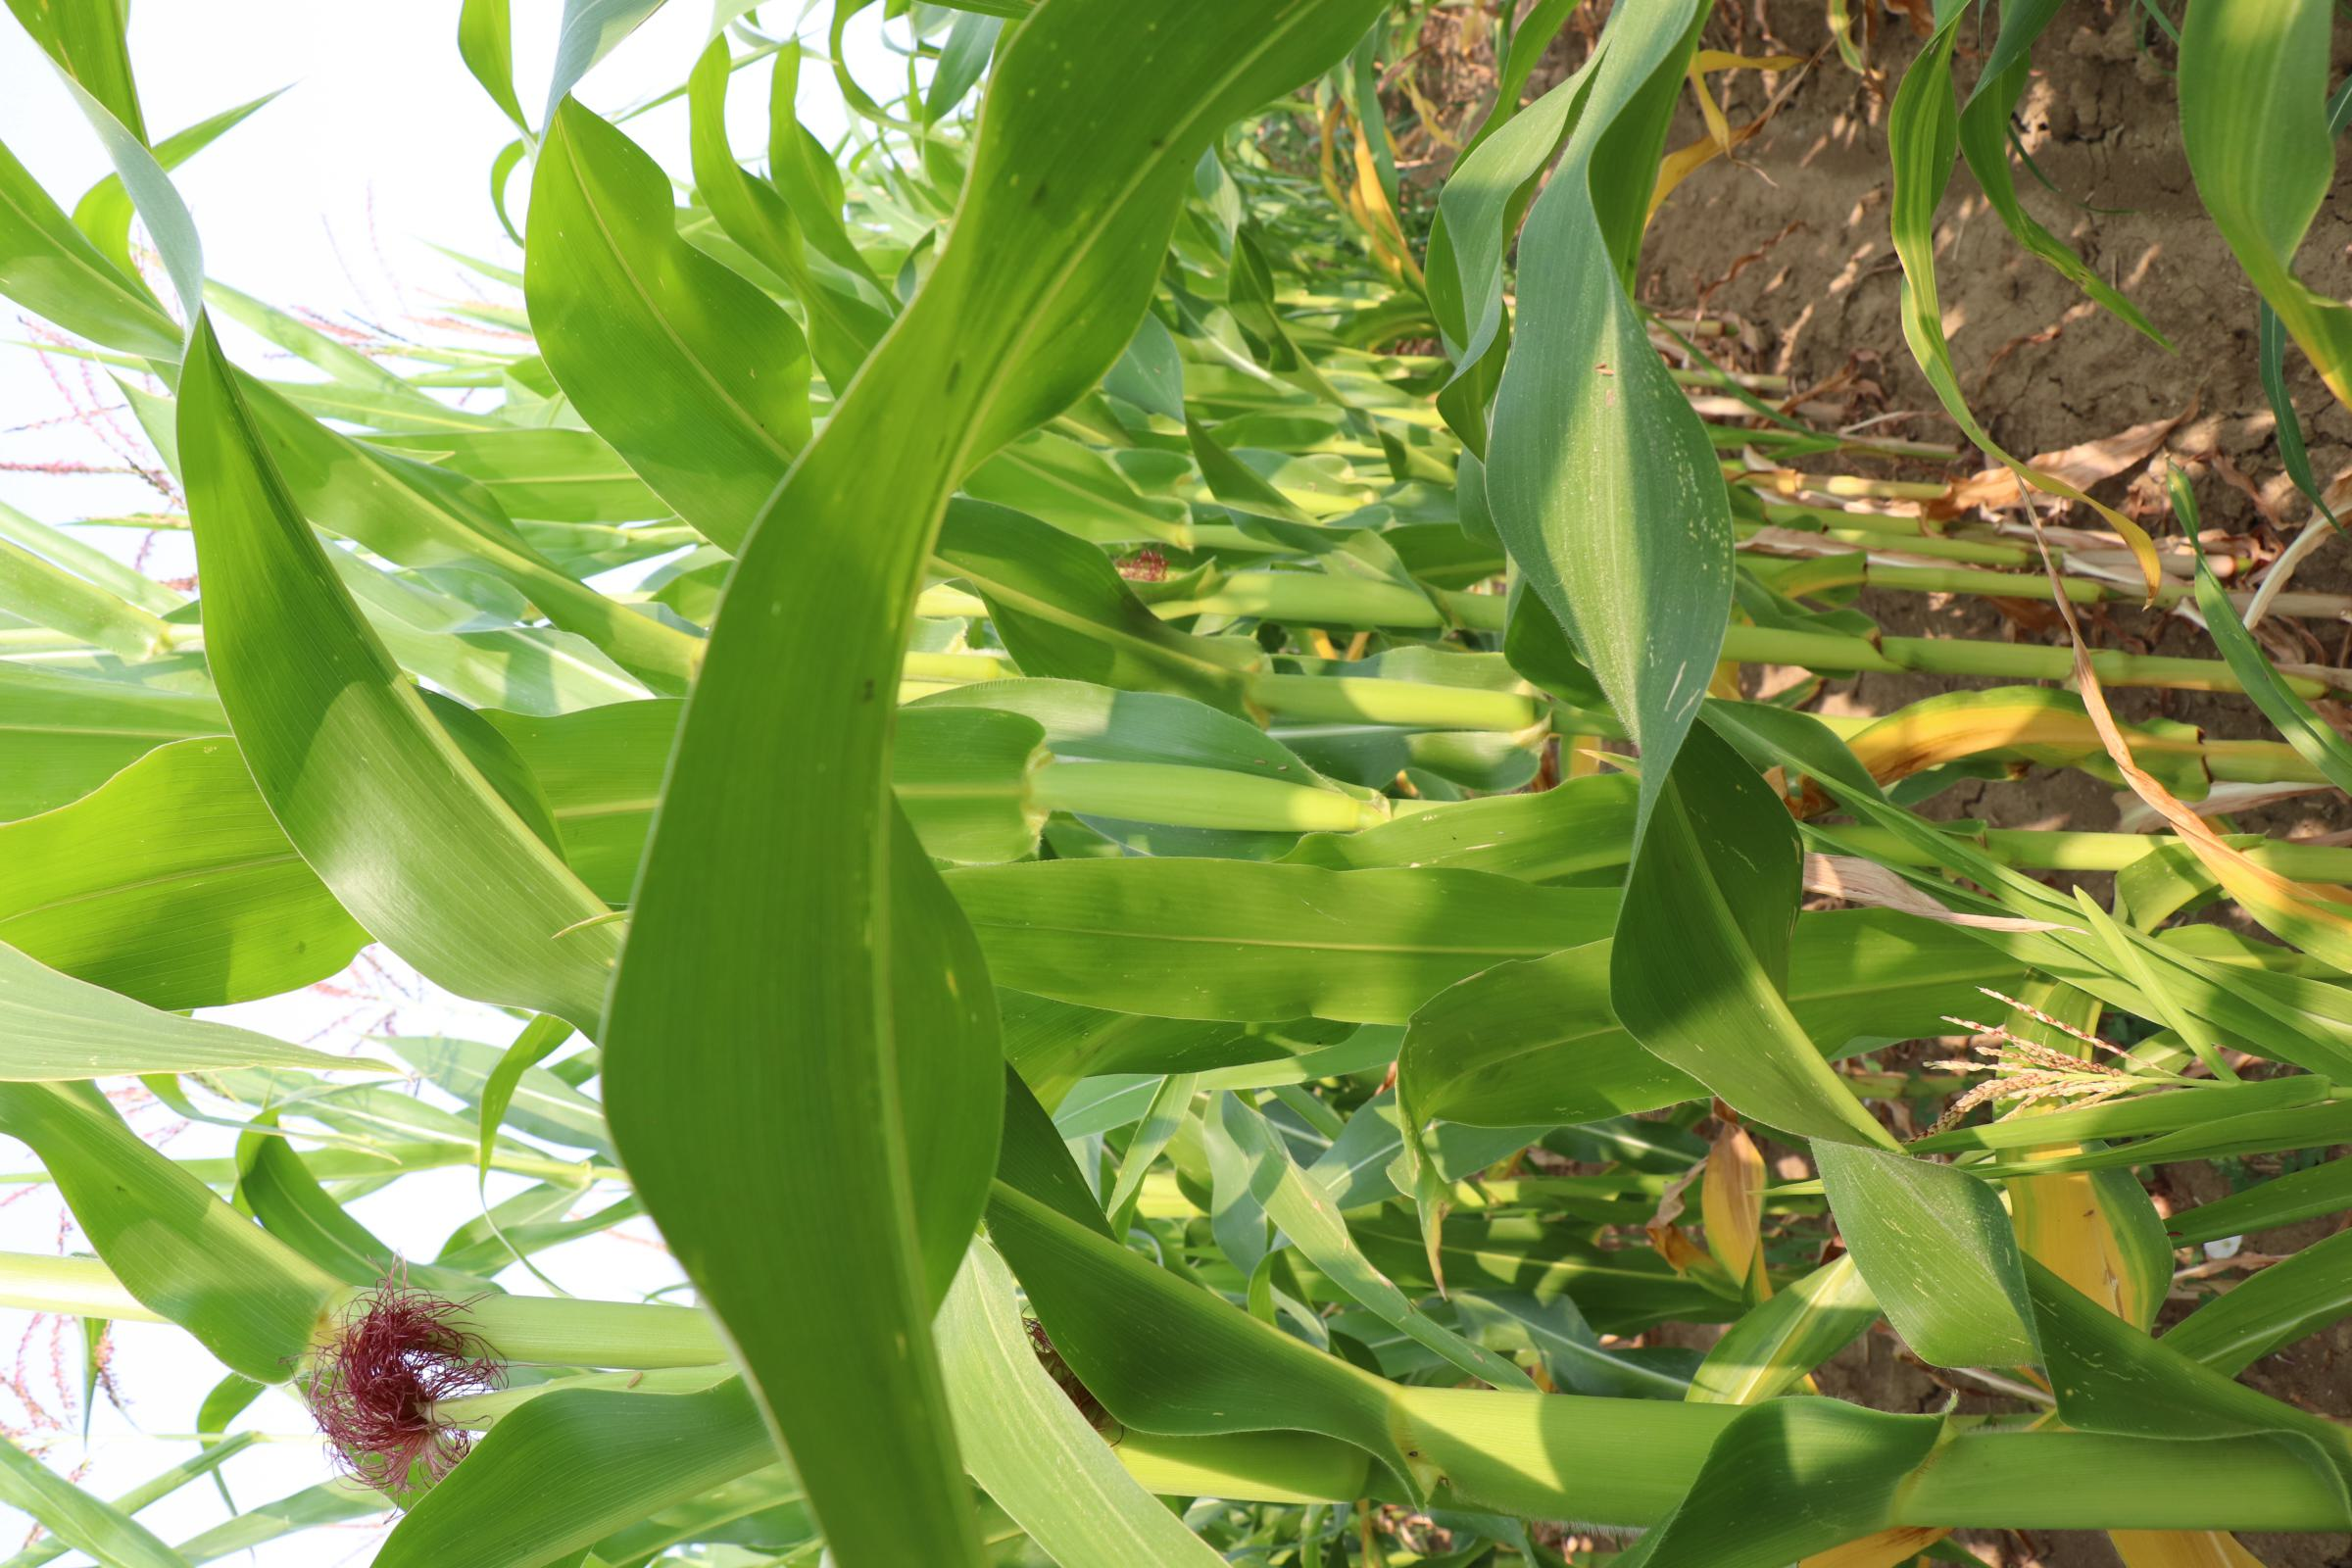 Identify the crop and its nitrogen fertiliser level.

maize, no added nitrogen
